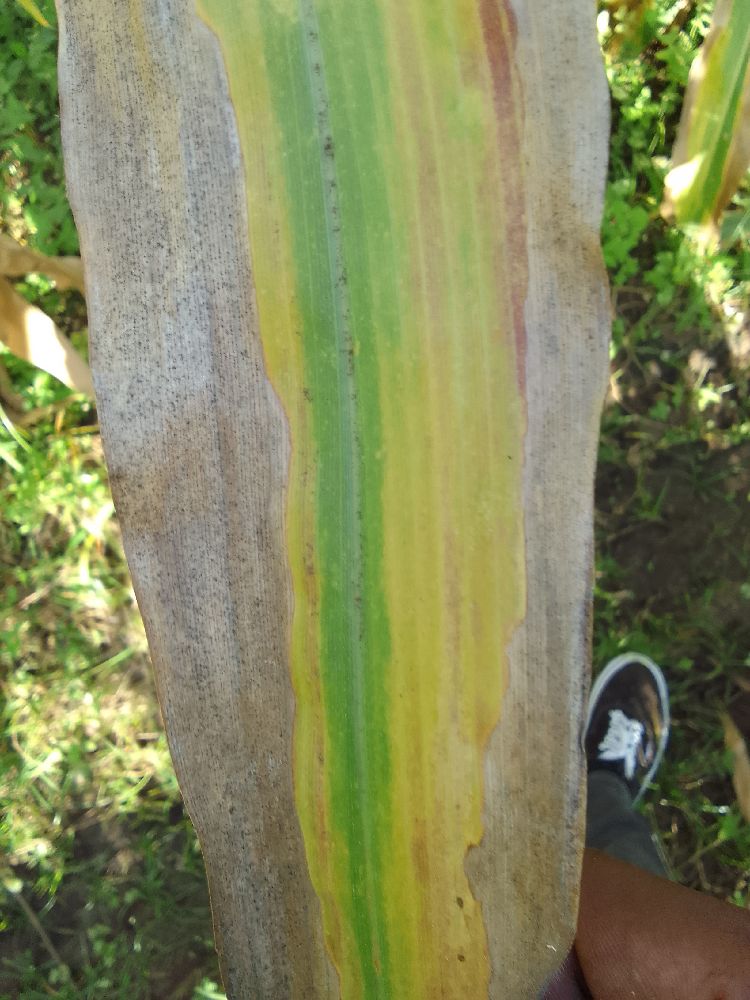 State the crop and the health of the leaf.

maize, maize lethal necrosis
